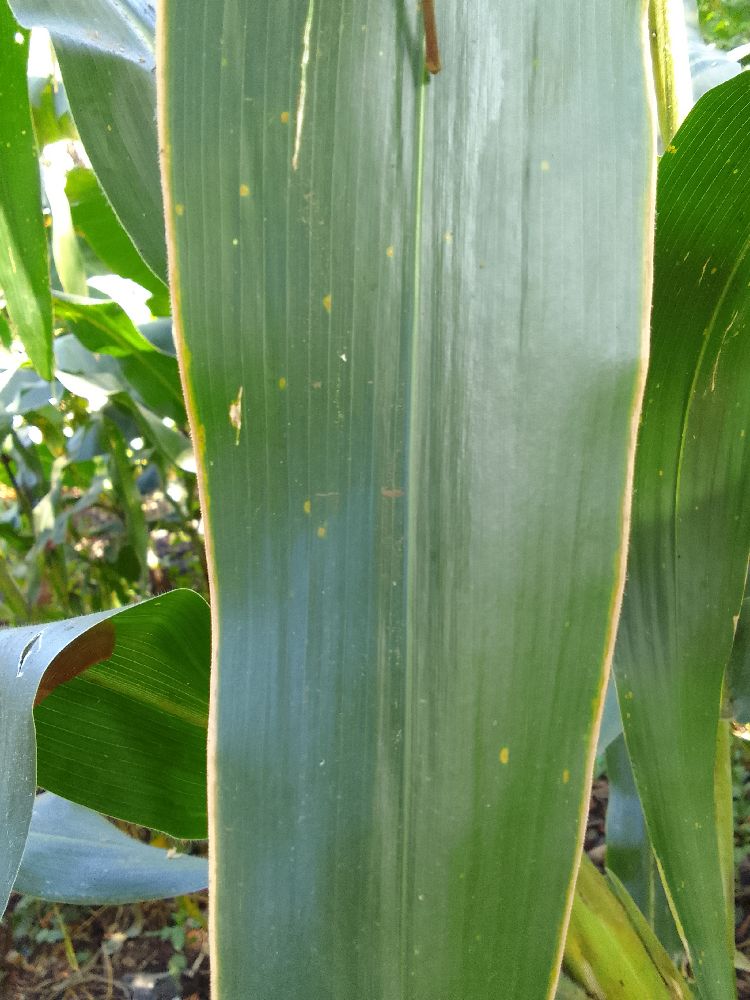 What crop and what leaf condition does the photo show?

maize, healthy
